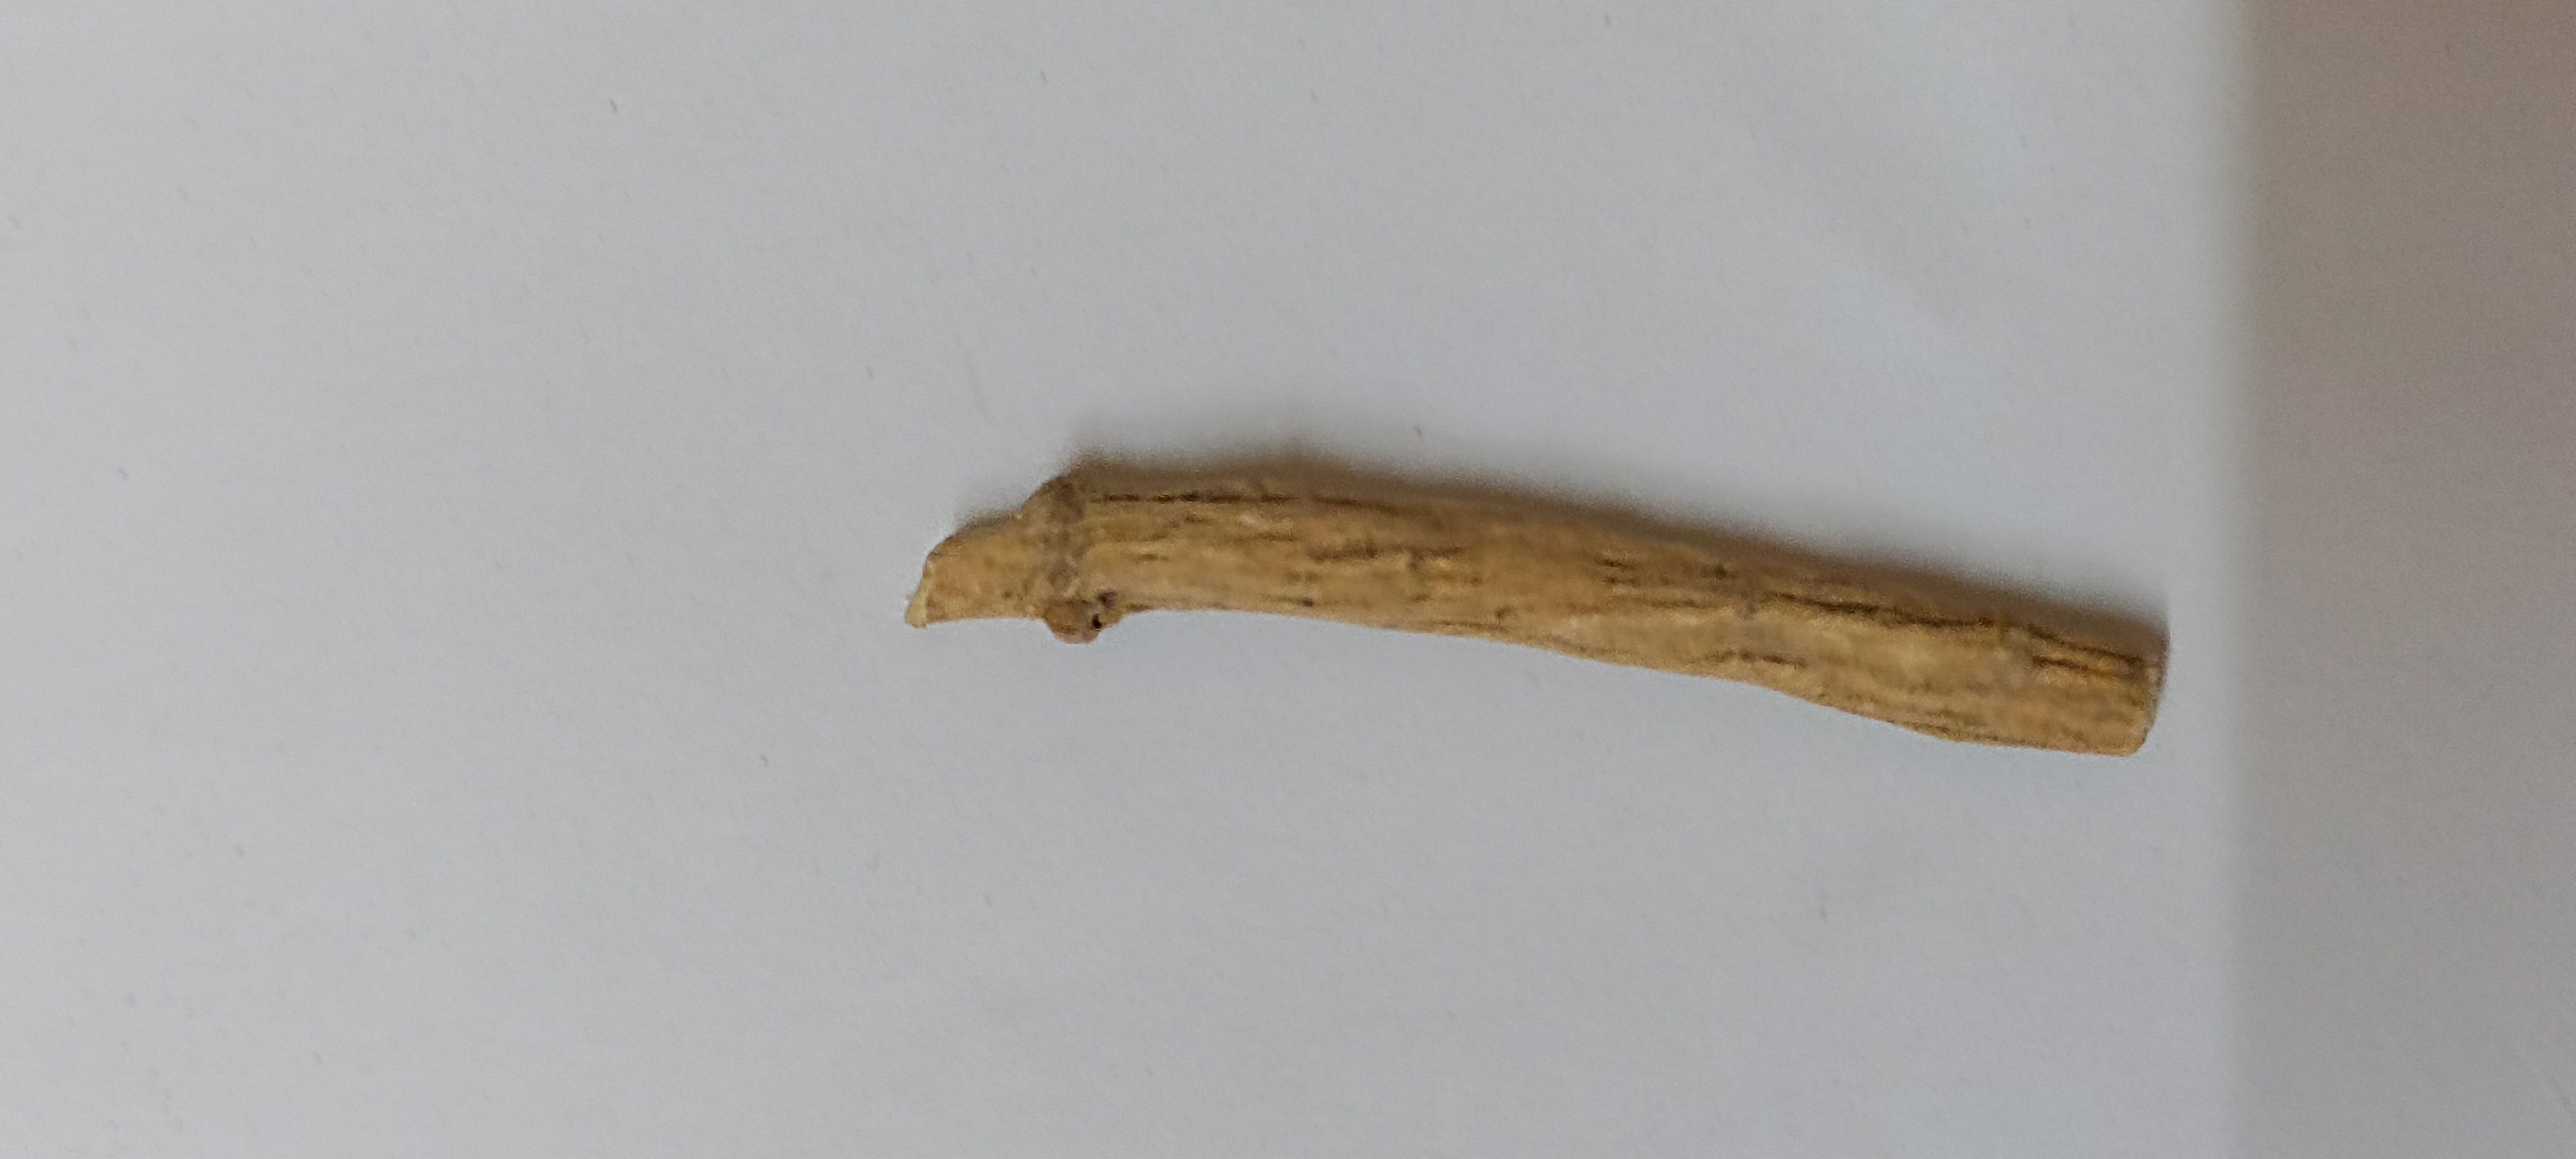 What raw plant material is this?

ashwagandha
